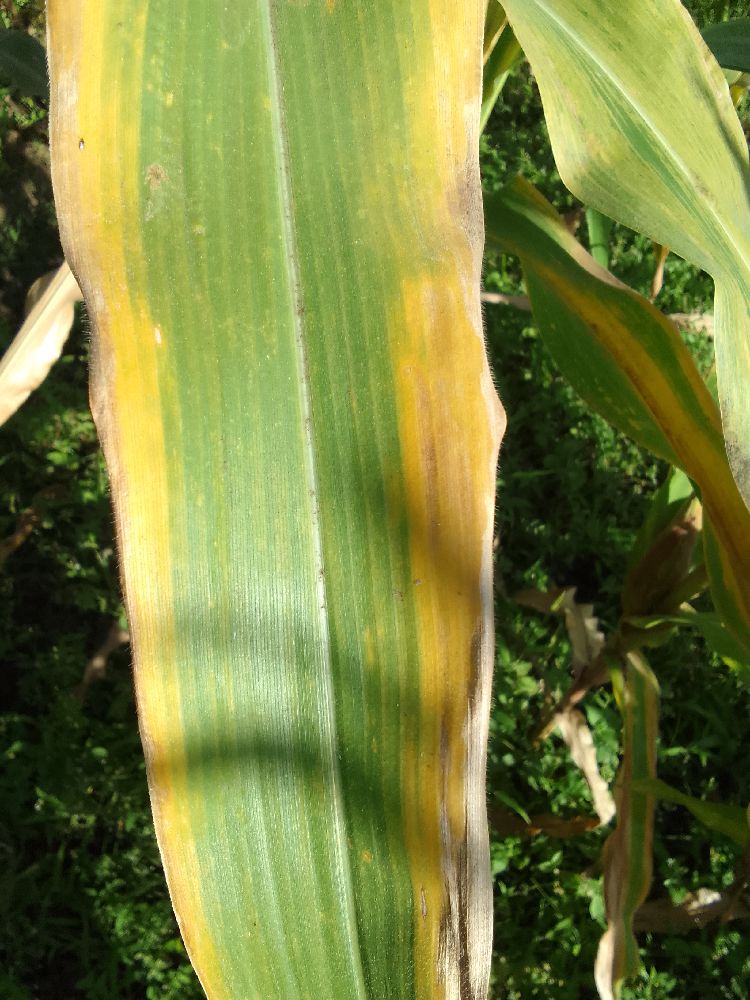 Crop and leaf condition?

maize, maize lethal necrosis
